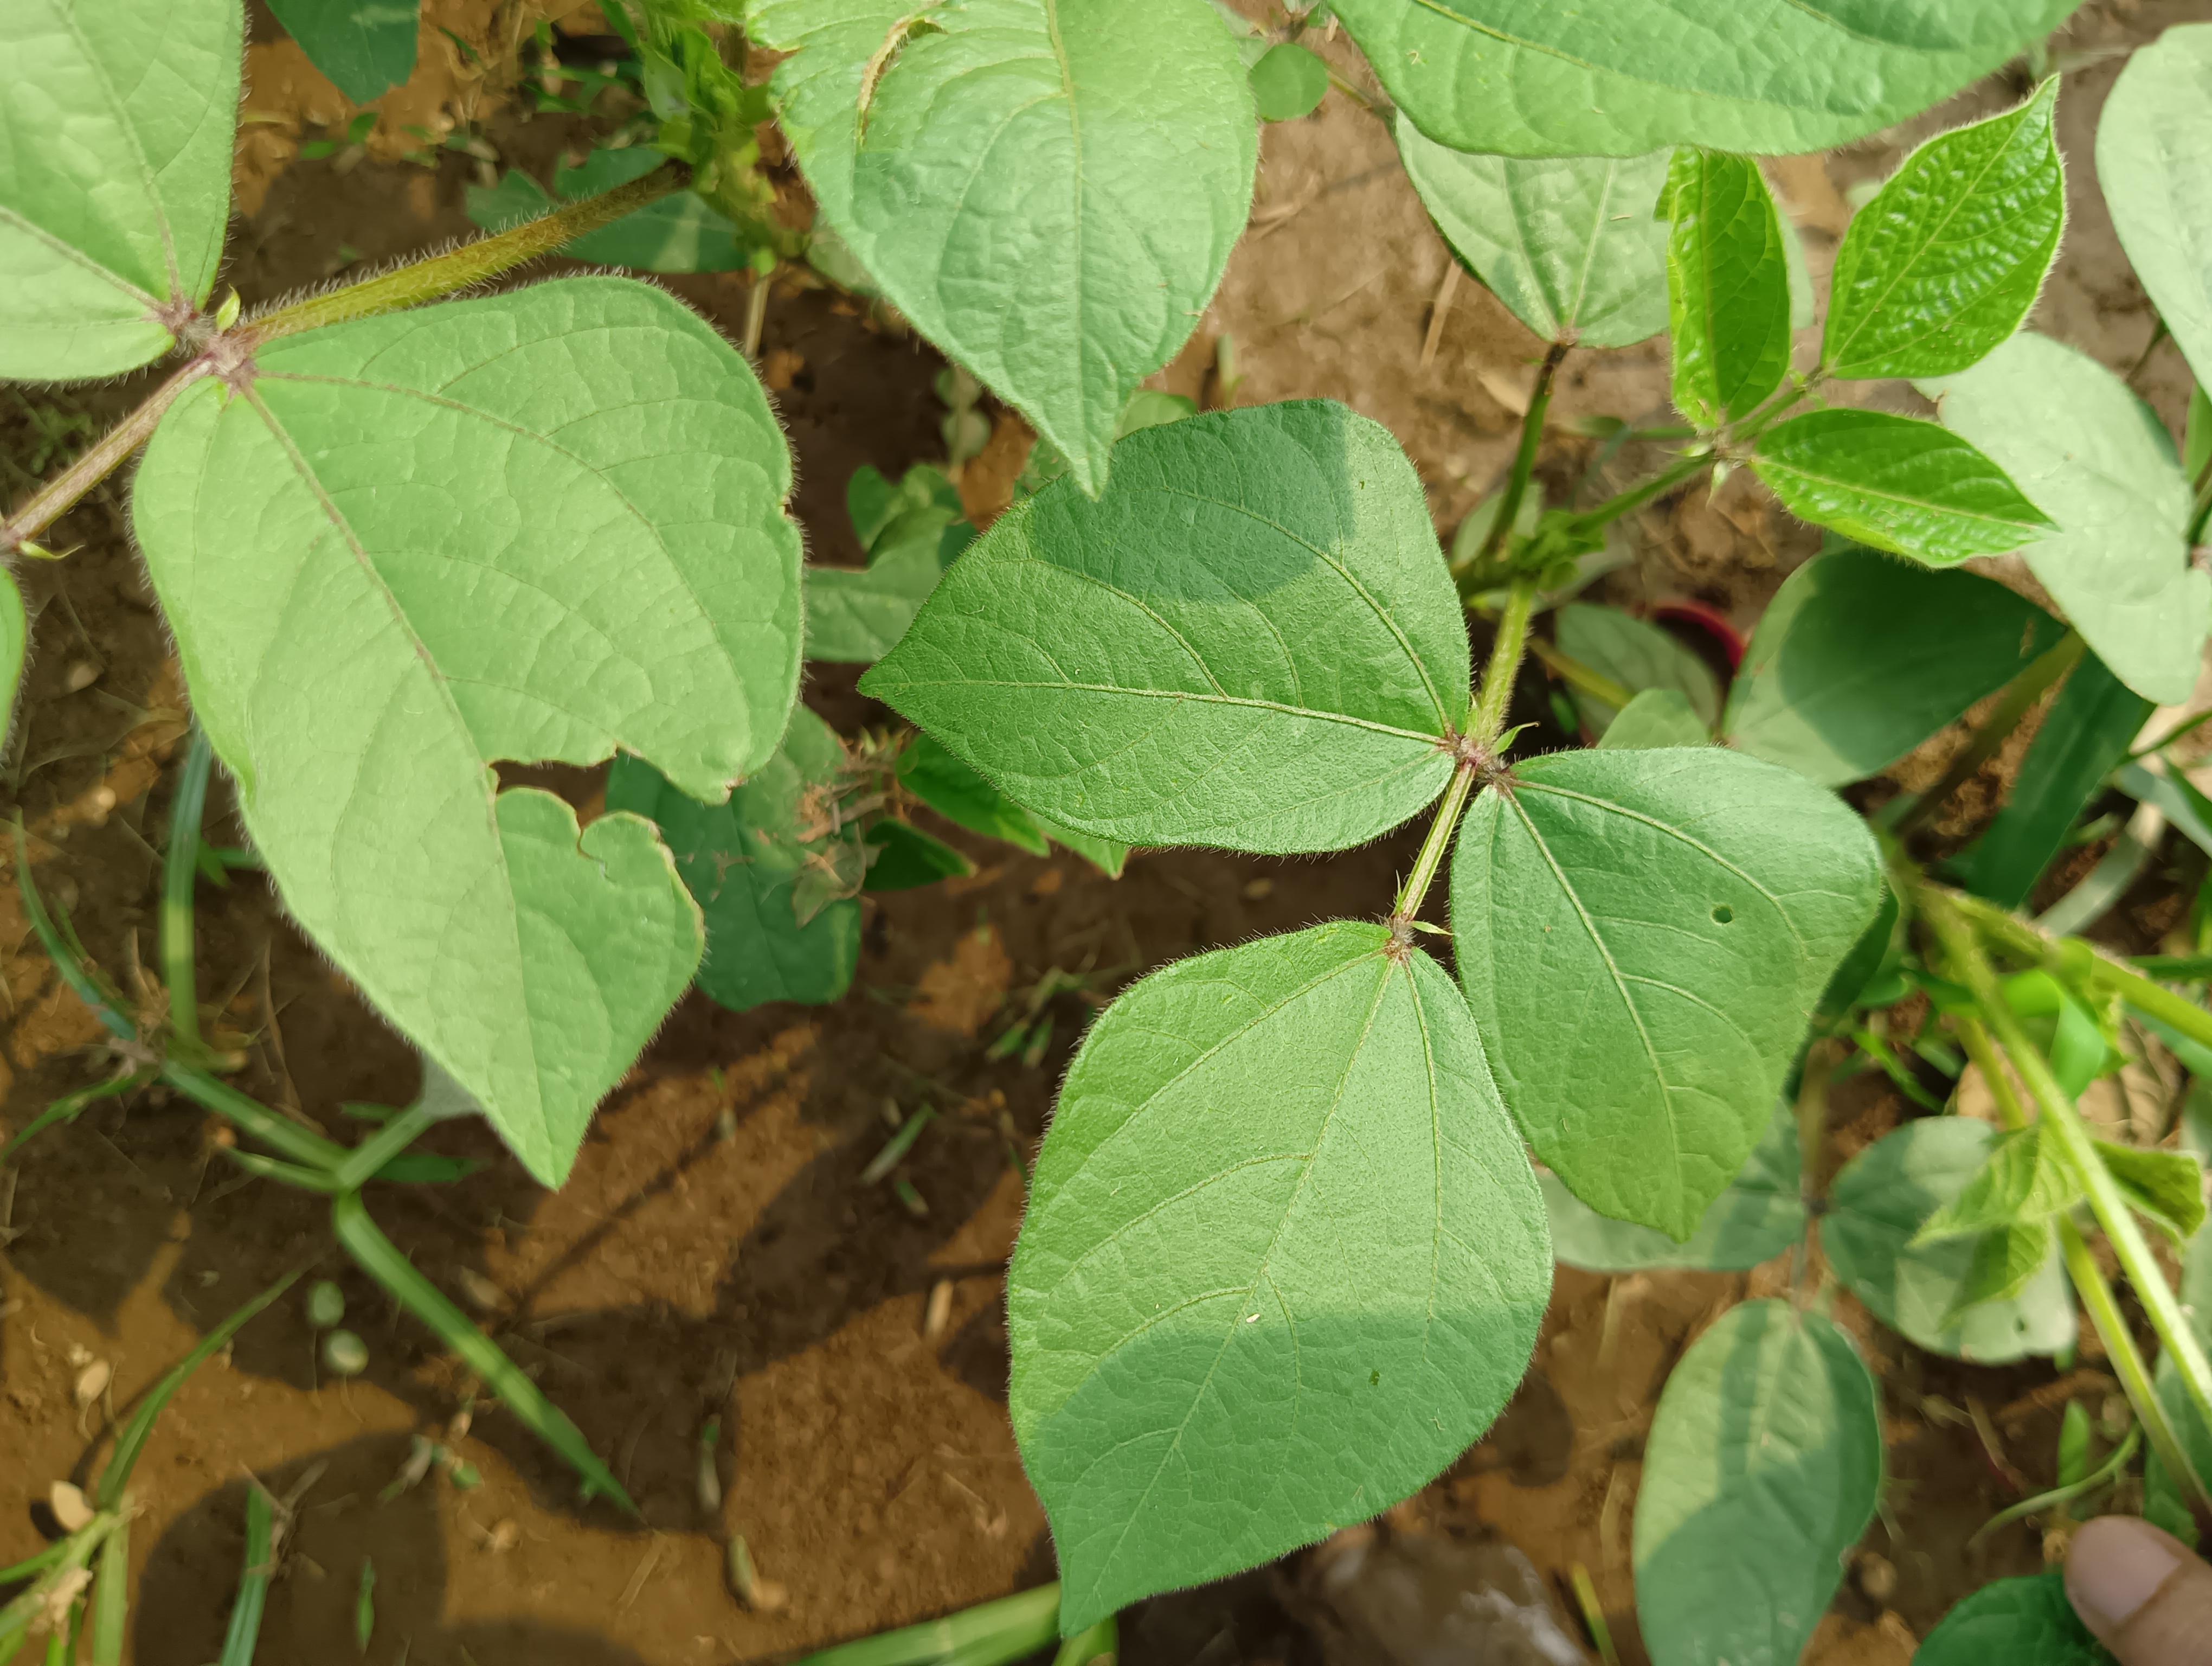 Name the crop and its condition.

mungbean, healthy
